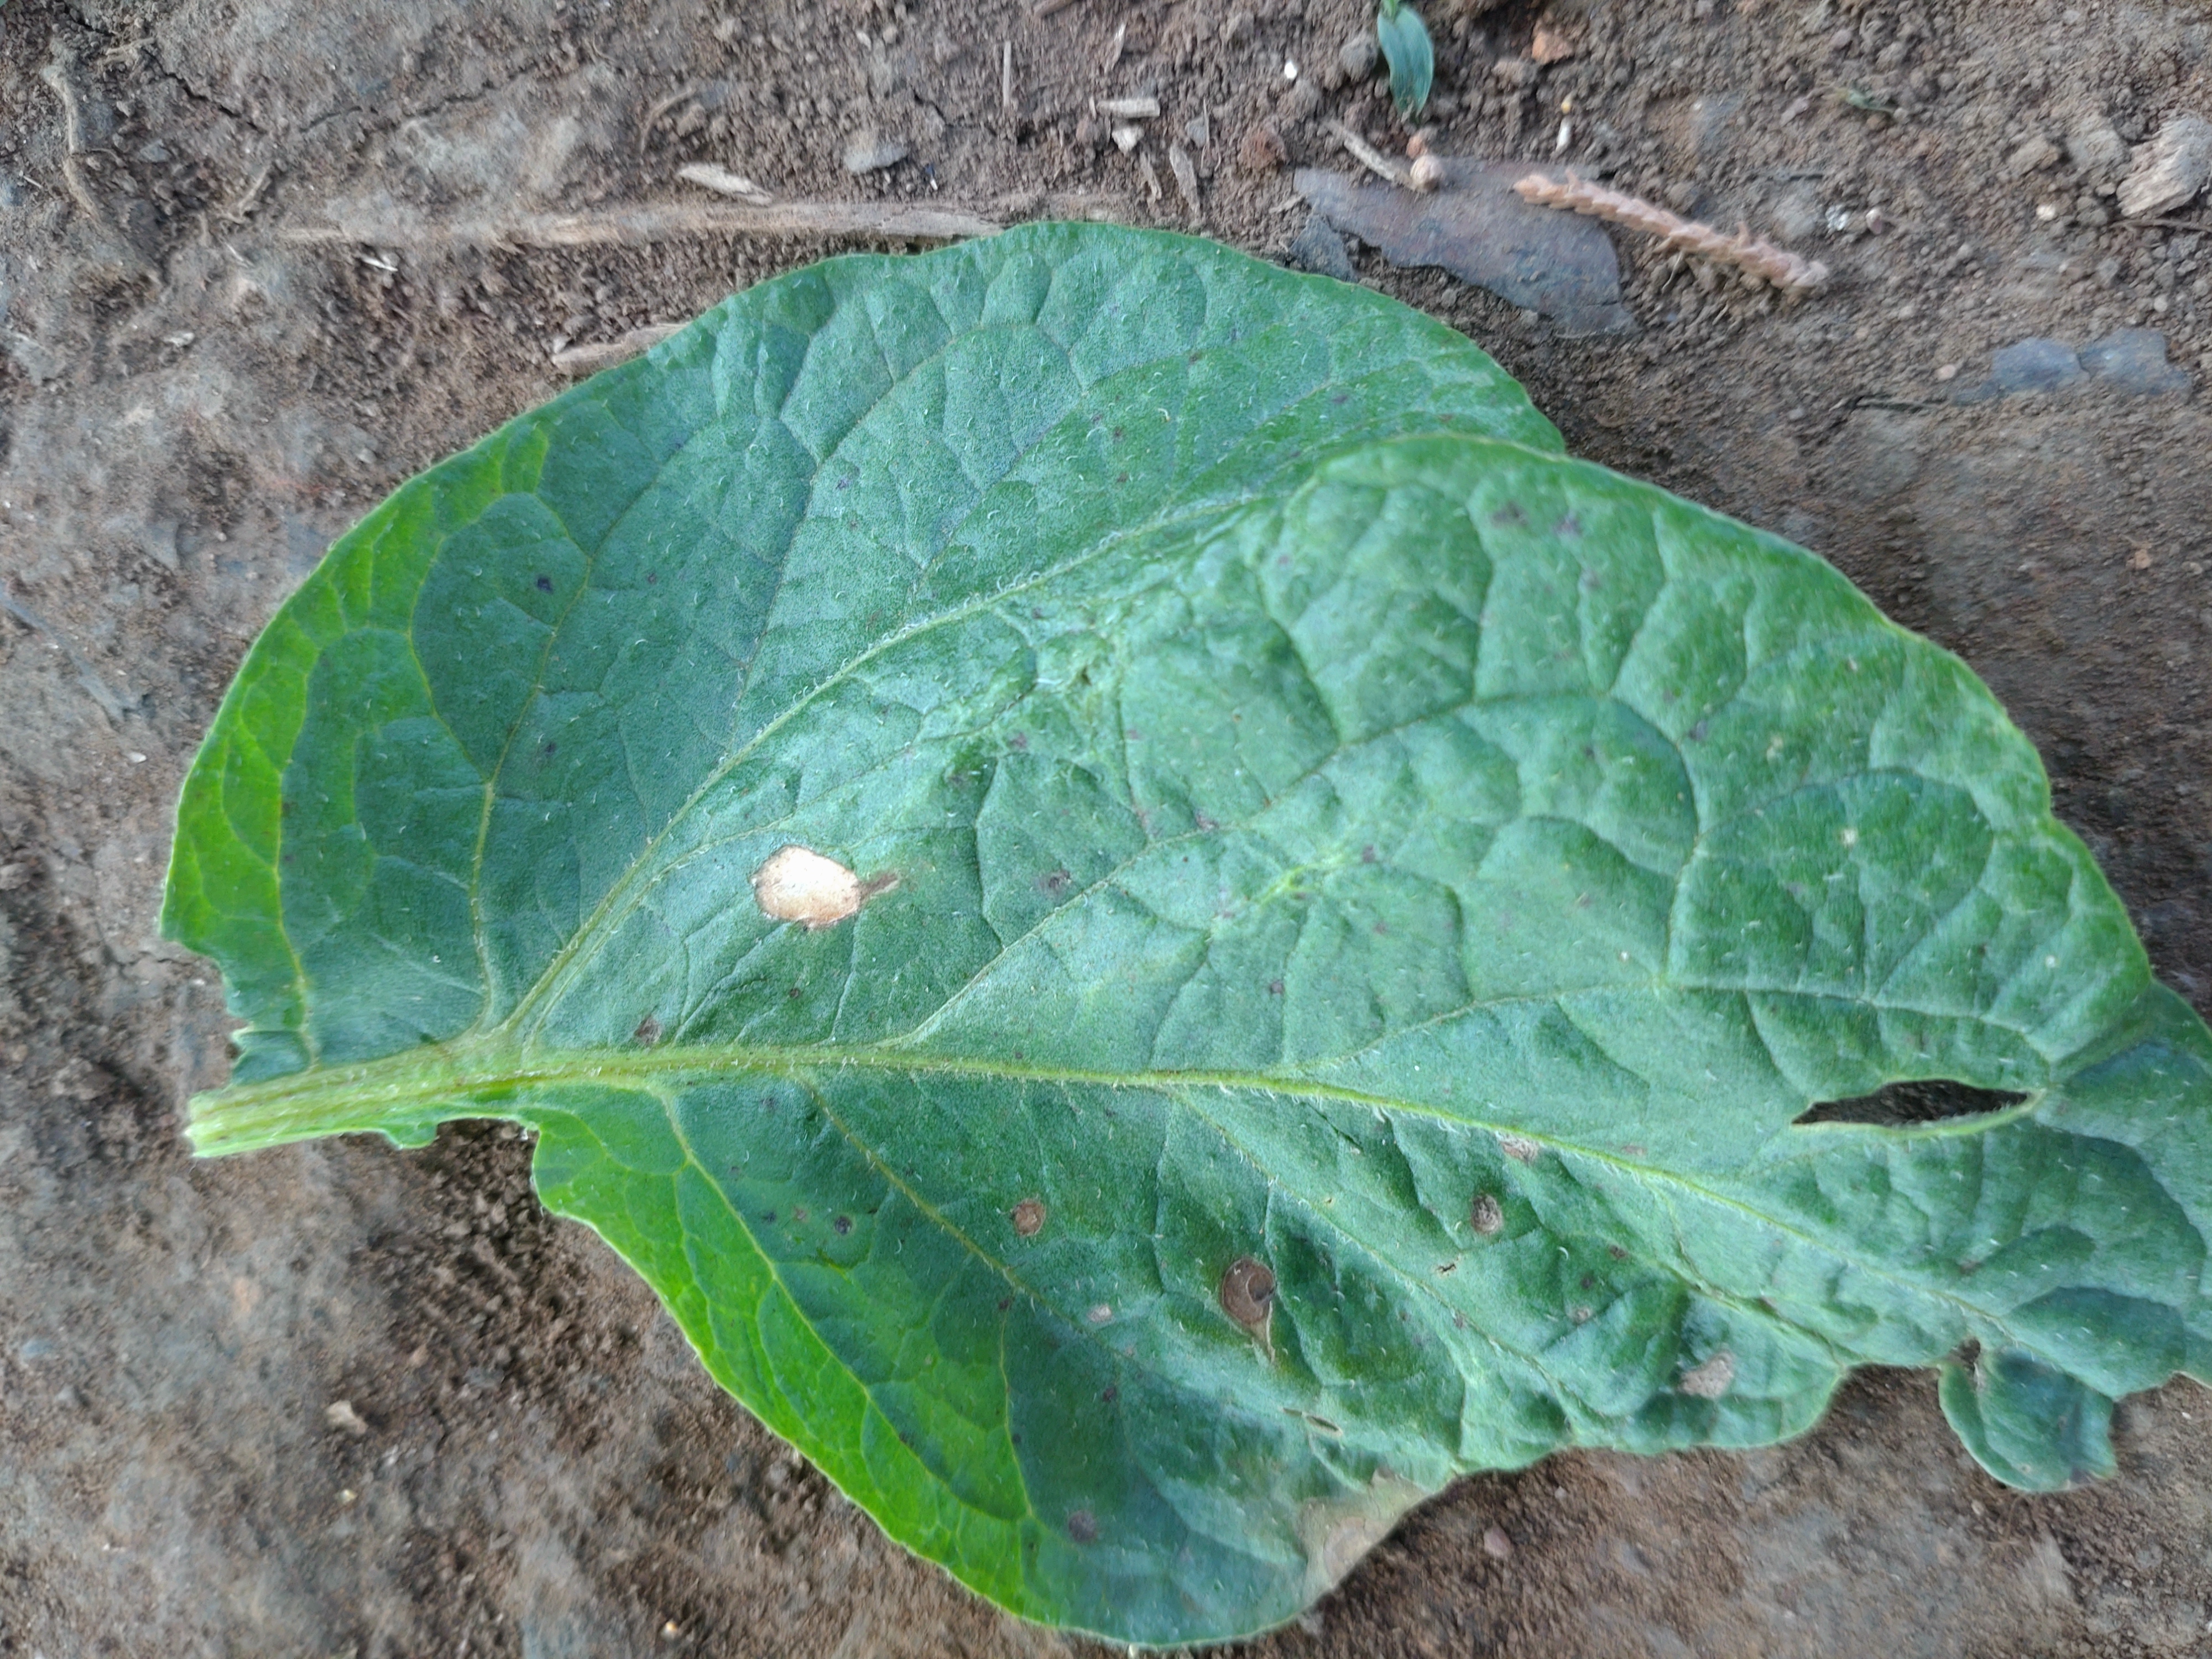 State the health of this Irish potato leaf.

early blight
